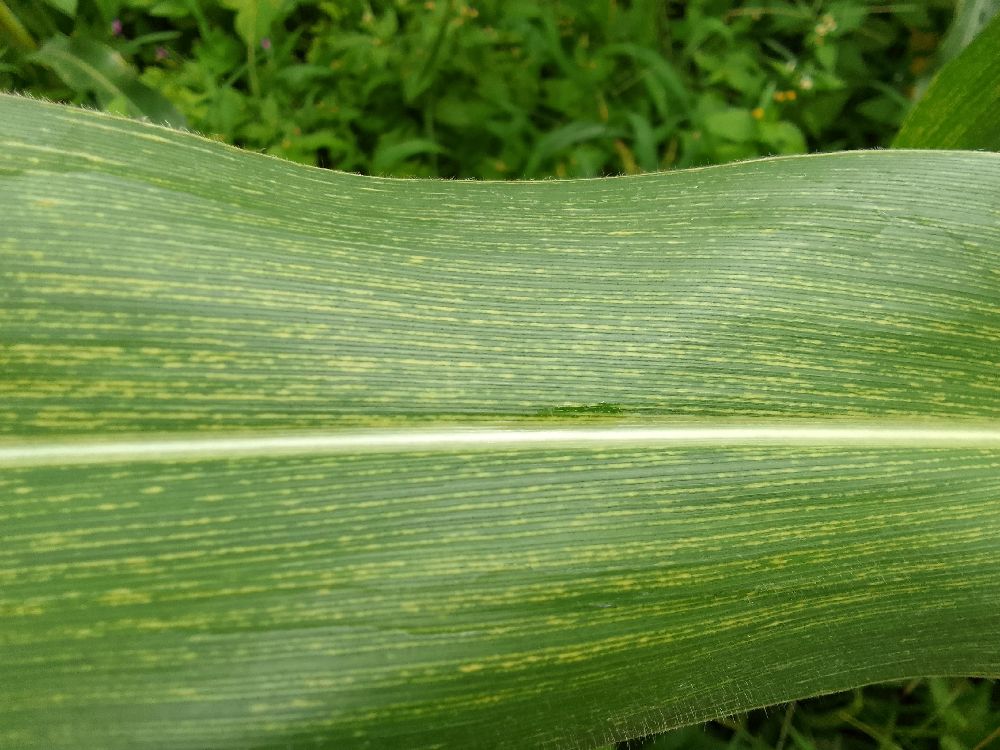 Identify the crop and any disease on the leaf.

maize, maize streak virus
